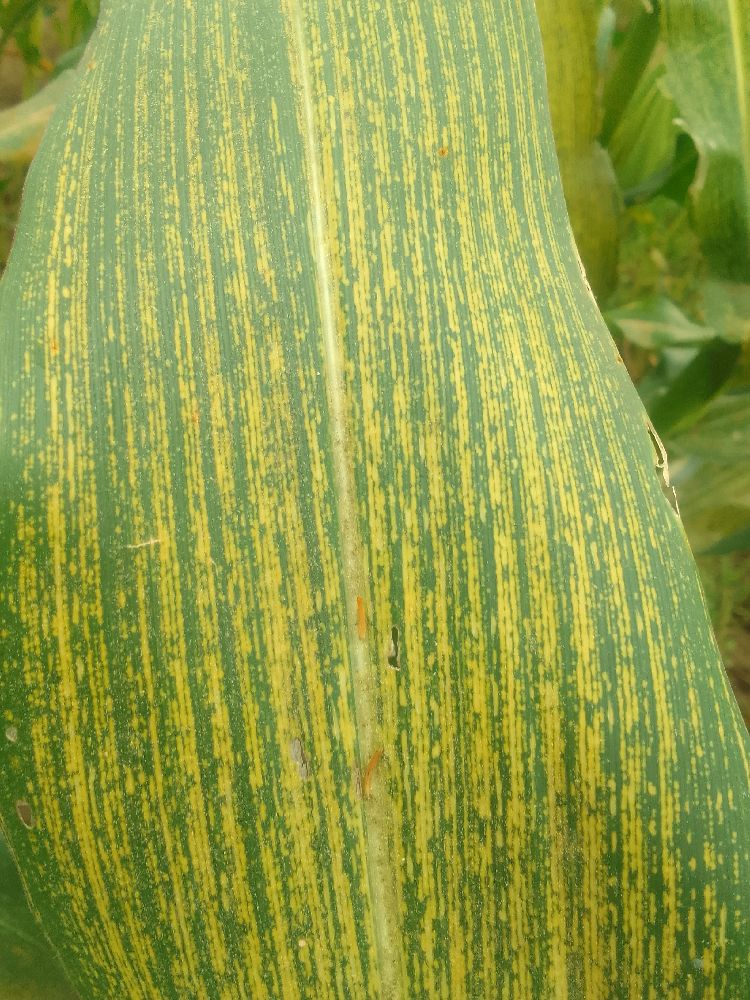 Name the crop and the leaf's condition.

maize, maize streak virus
